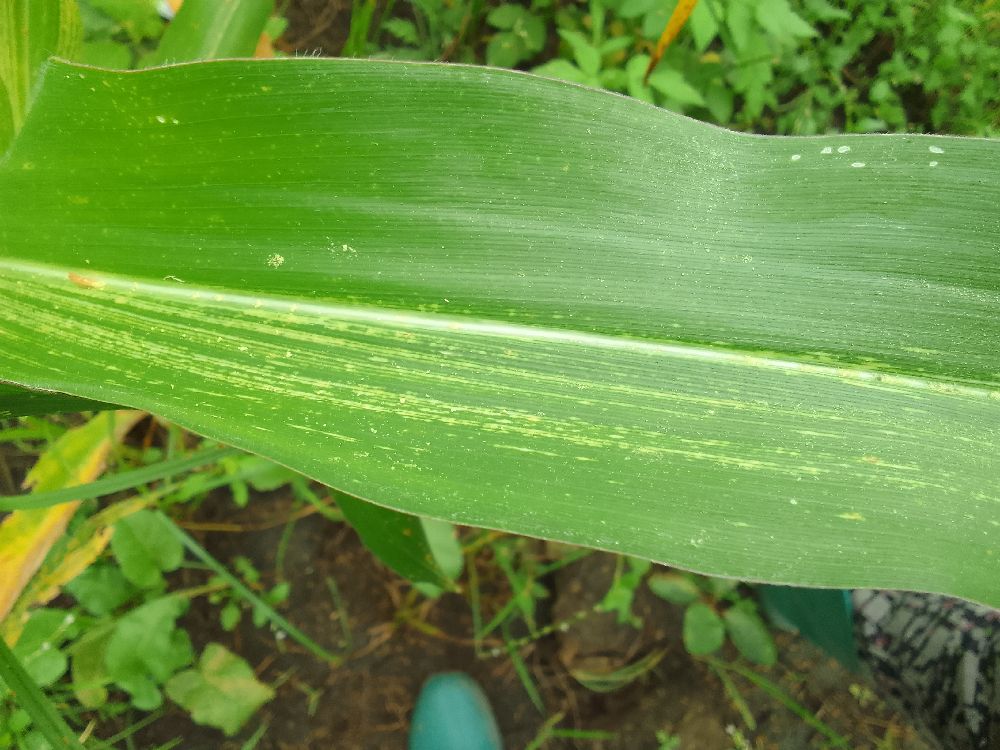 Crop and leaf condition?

maize, maize streak virus
